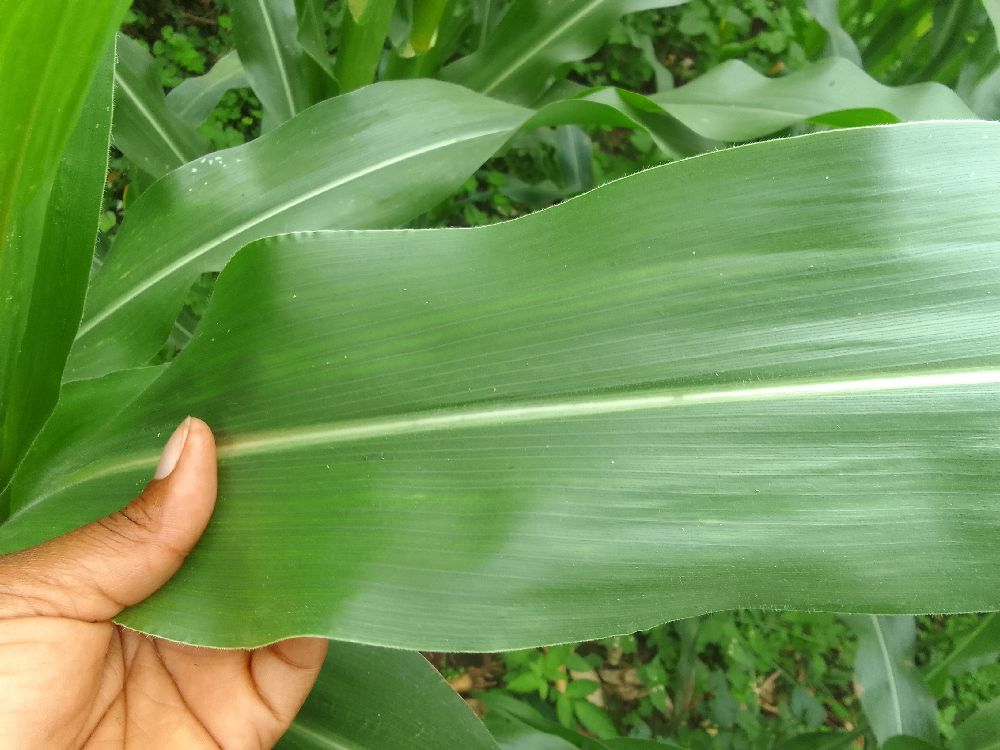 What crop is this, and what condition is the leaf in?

maize, healthy
